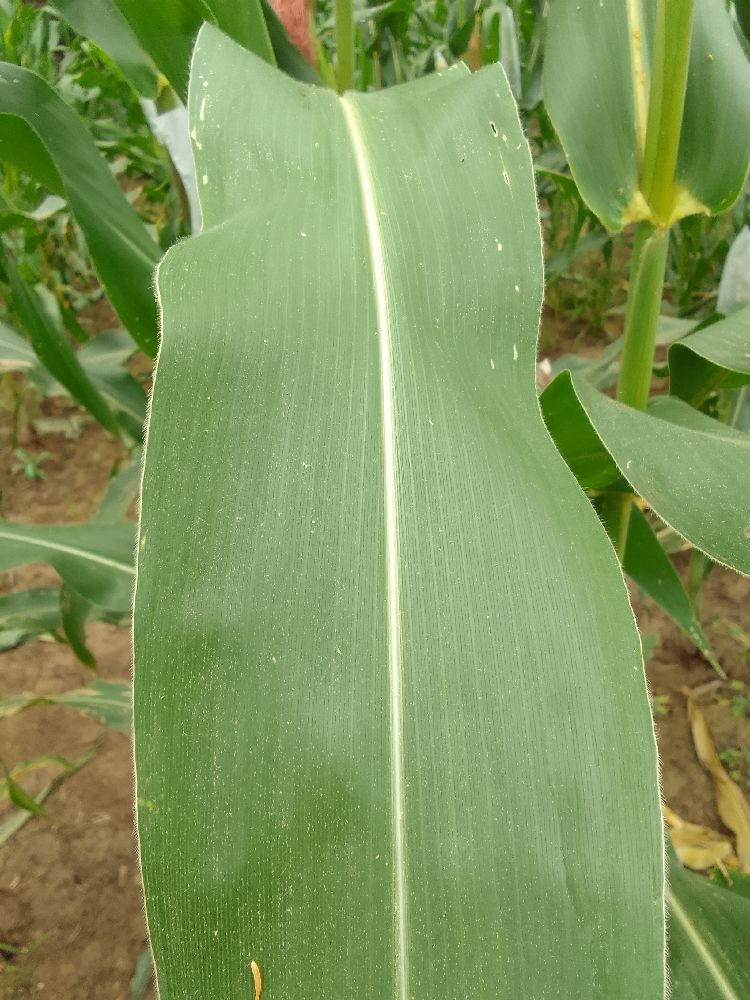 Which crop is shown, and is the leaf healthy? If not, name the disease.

maize, healthy
